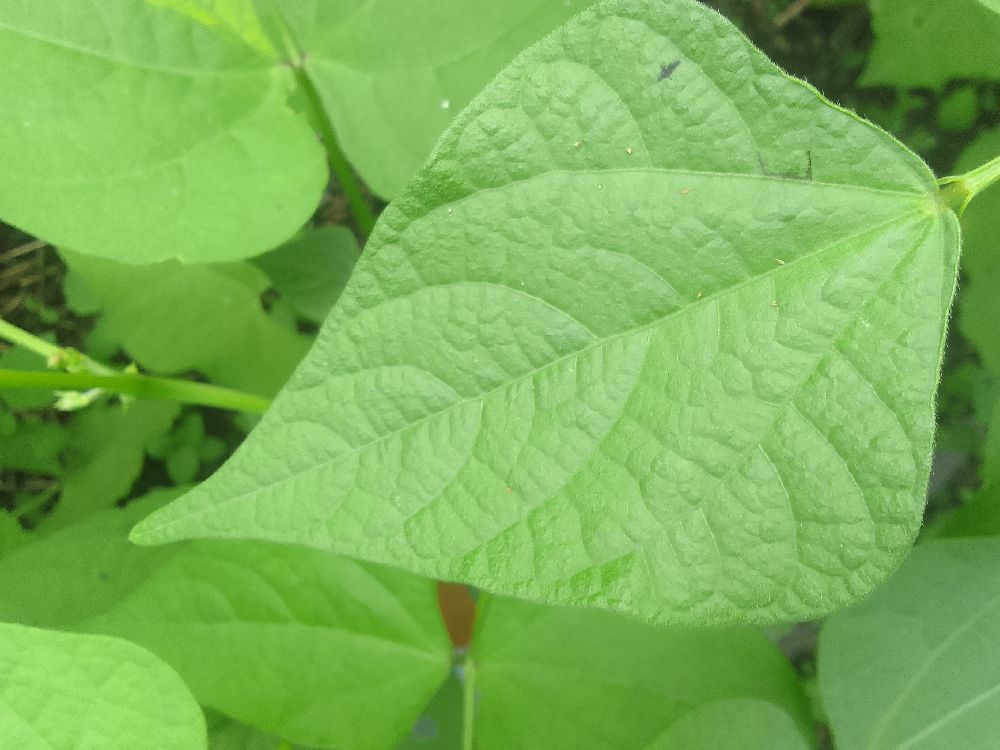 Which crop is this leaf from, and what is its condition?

common bean, healthy
